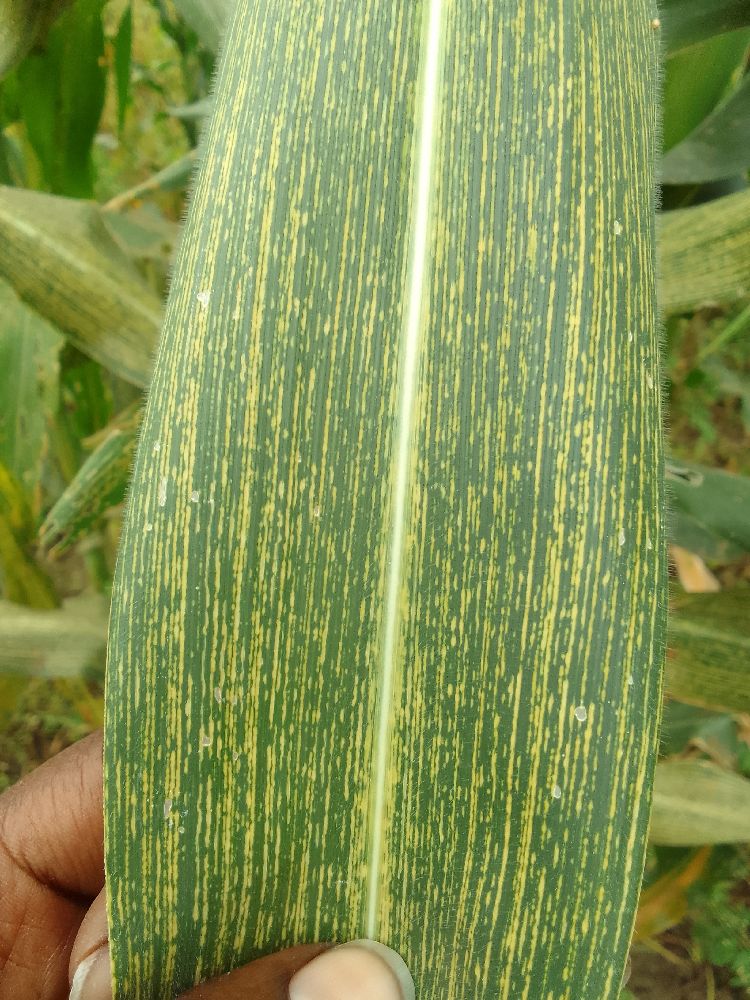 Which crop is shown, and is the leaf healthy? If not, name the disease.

maize, maize streak virus
